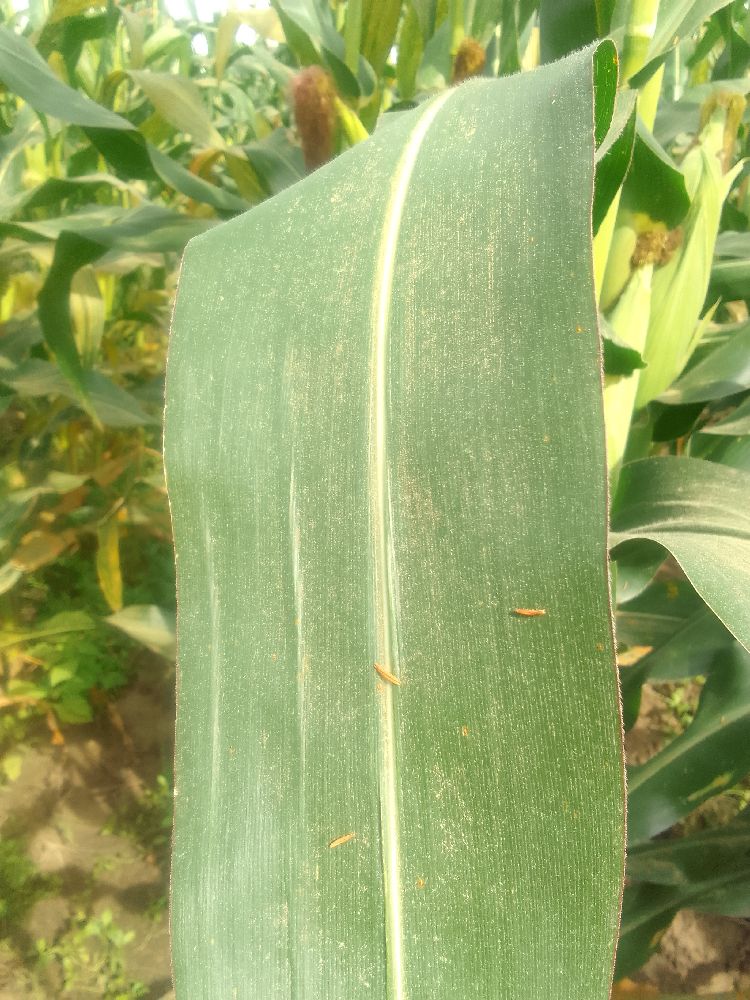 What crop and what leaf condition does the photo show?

maize, healthy
